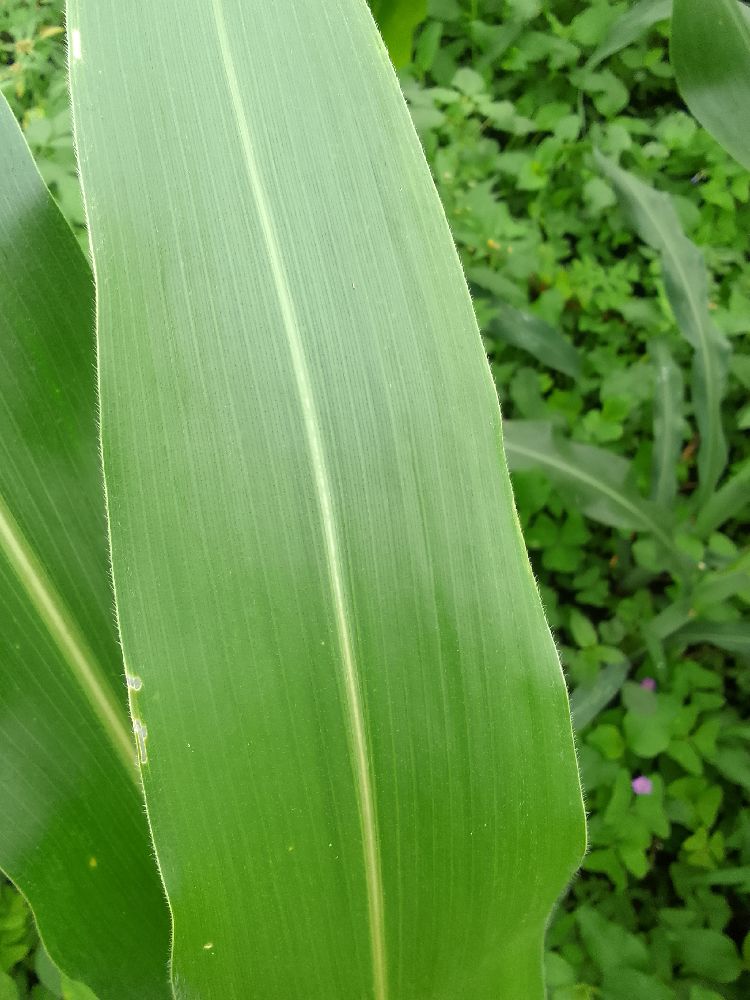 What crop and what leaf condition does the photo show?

maize, healthy
